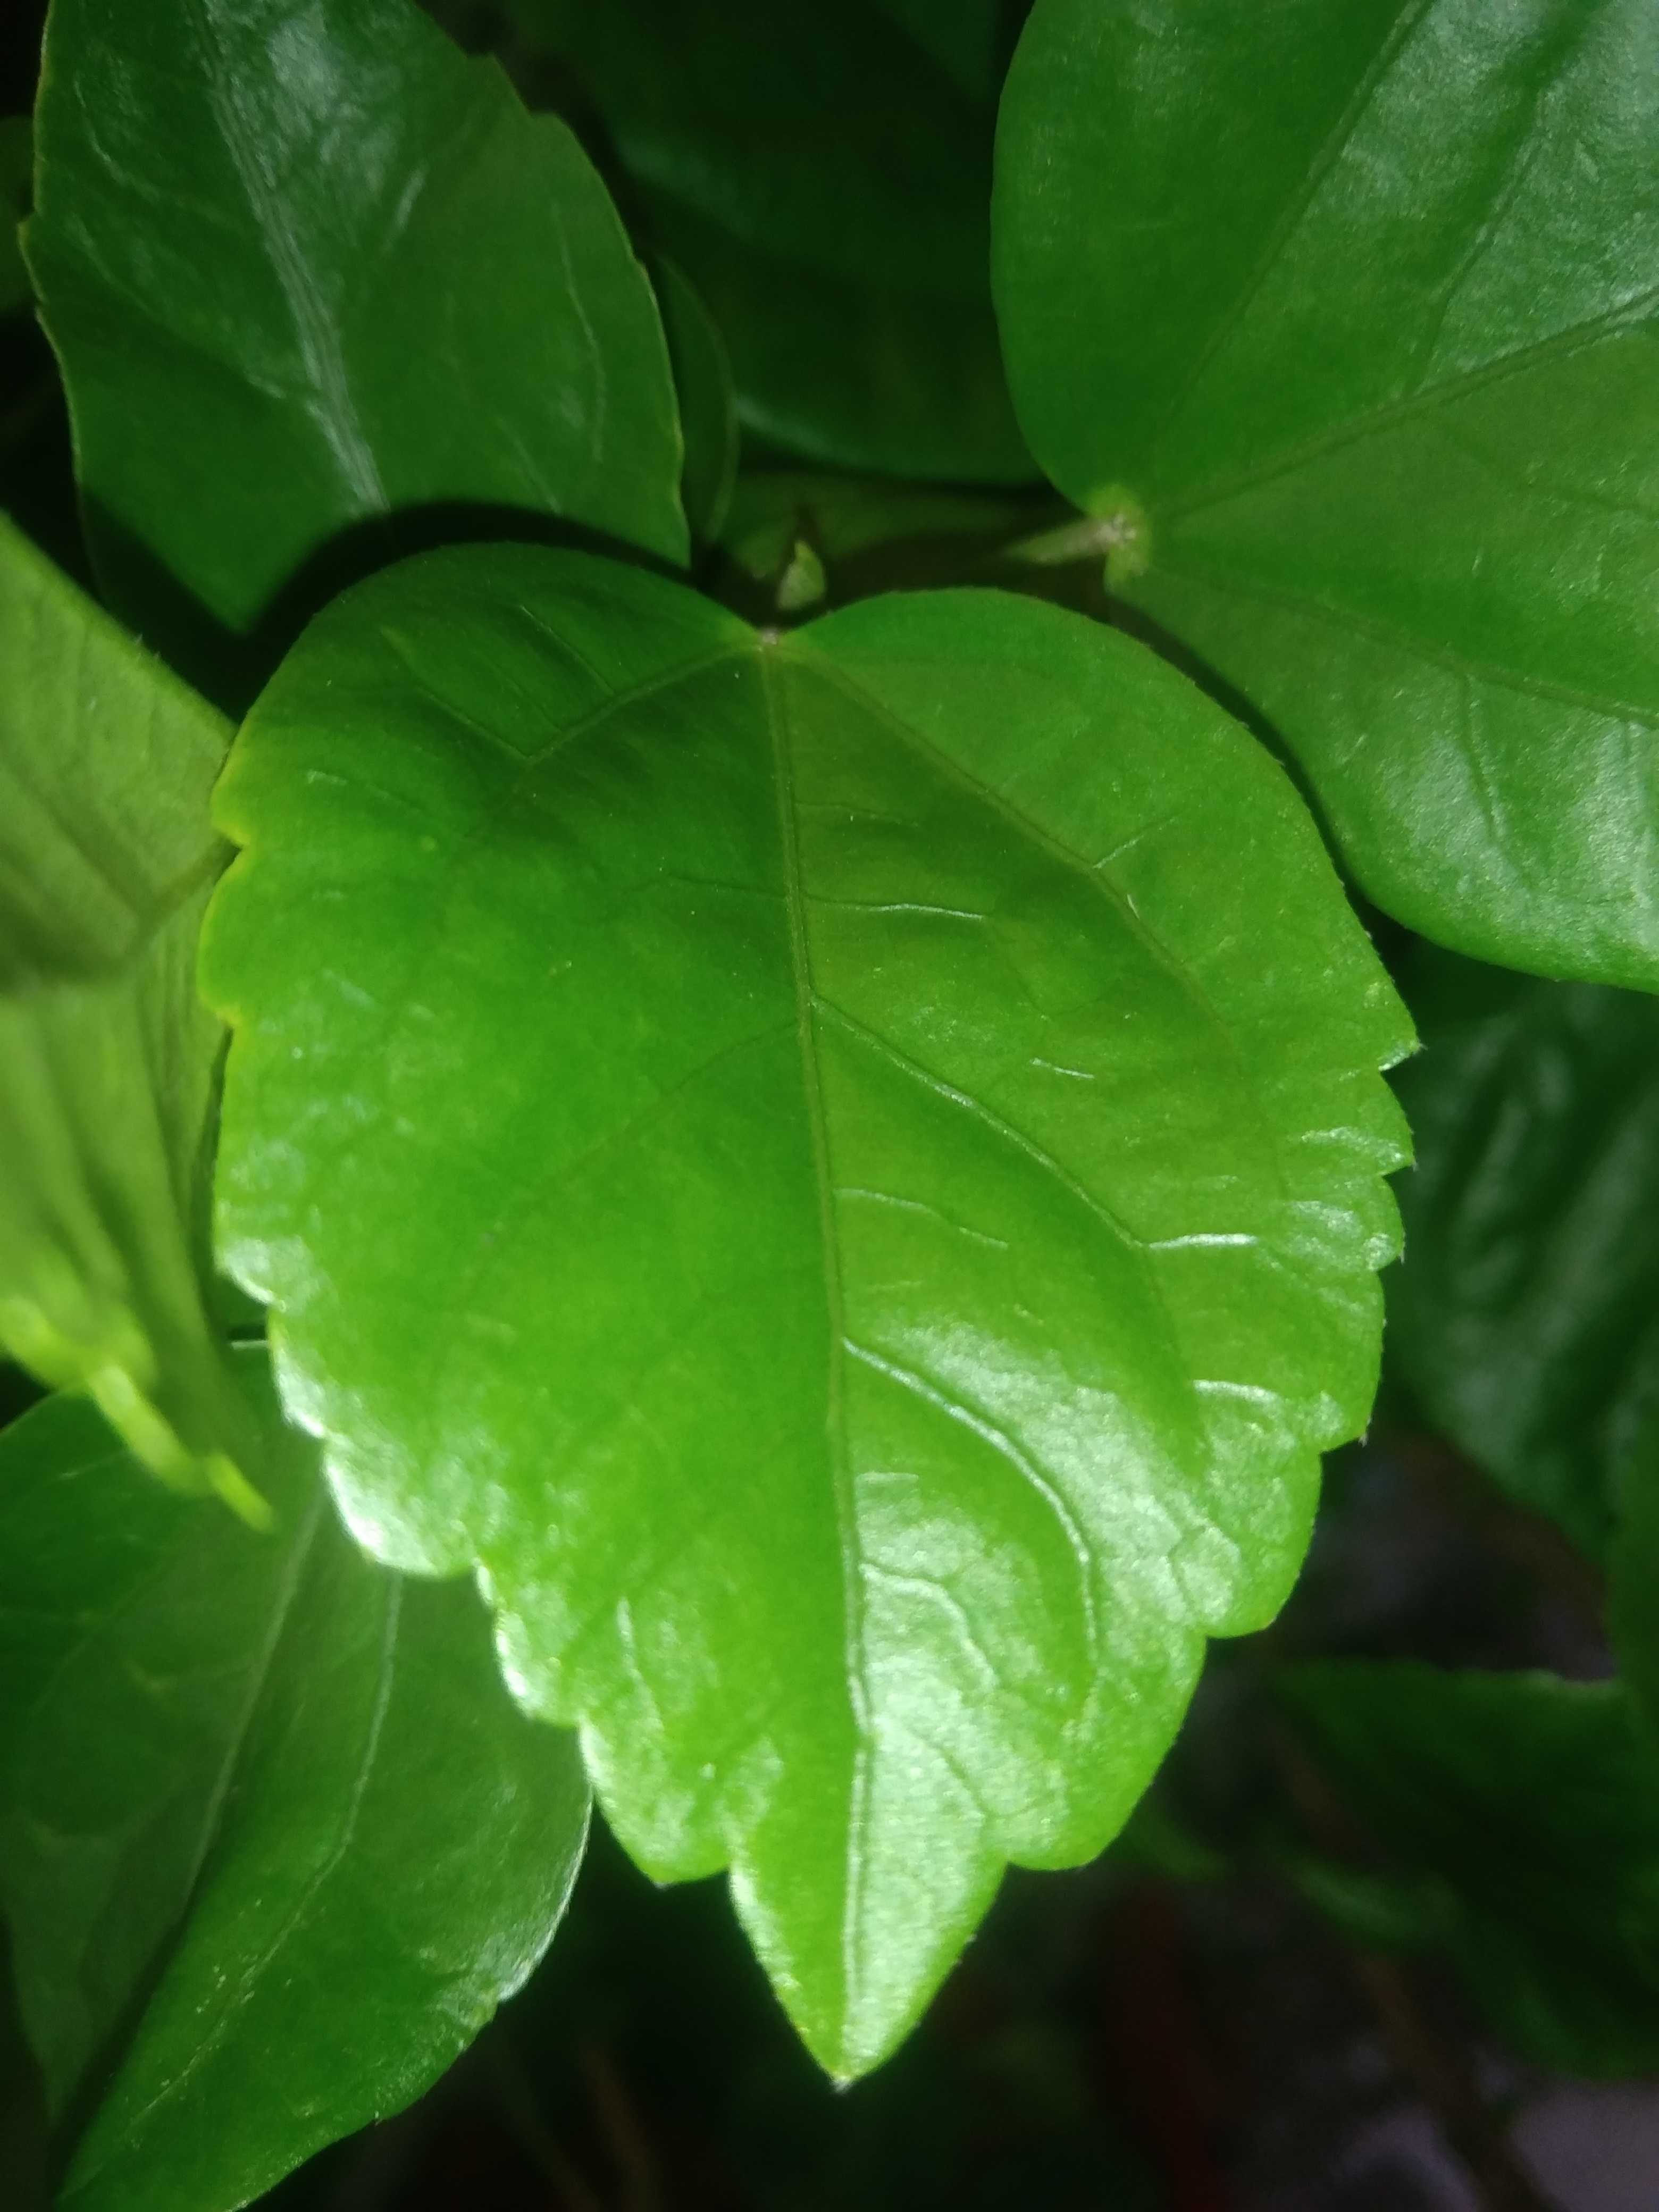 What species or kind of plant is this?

hibiscus
